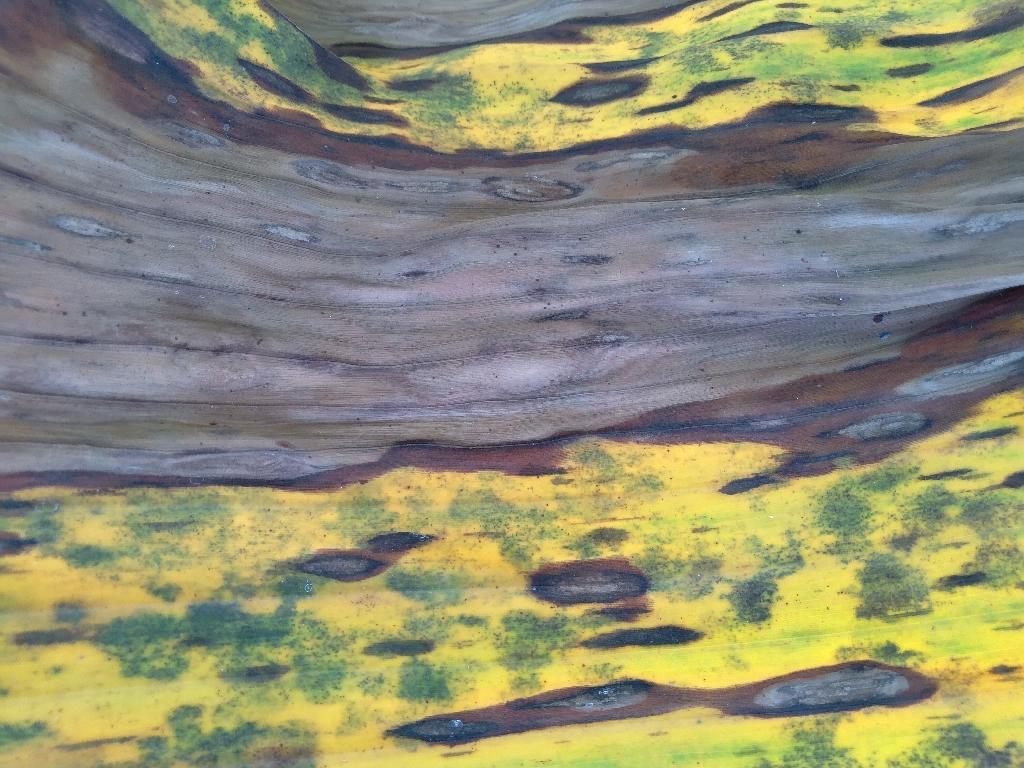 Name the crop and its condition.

banana, black sigatoka
